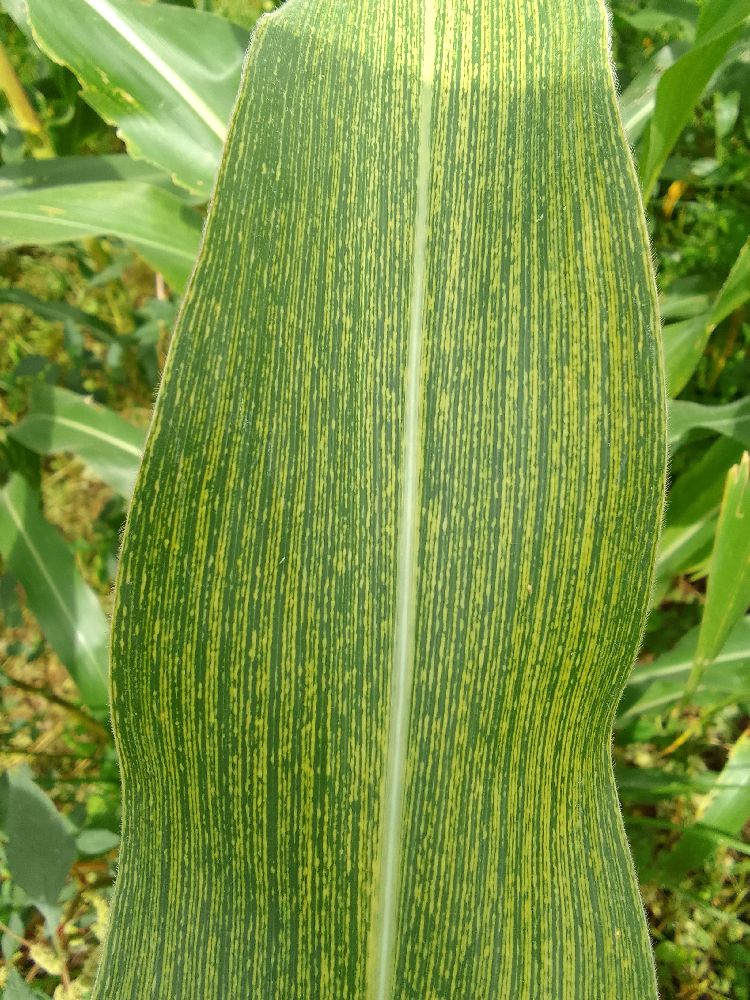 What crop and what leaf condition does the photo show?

maize, maize streak virus
